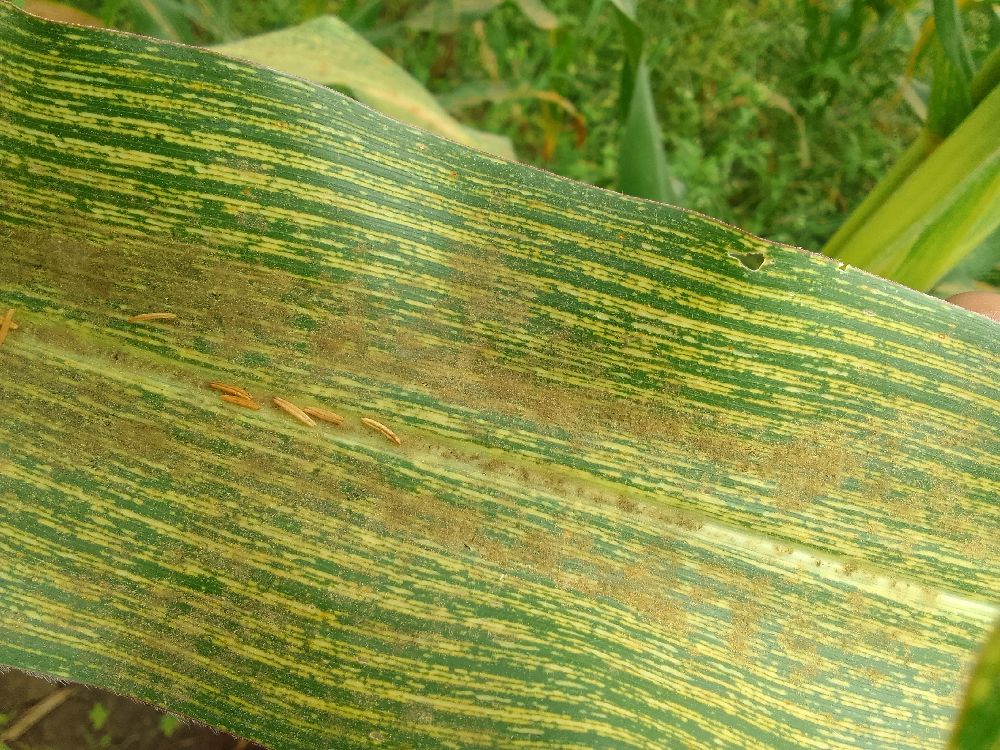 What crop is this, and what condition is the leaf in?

maize, maize streak virus
